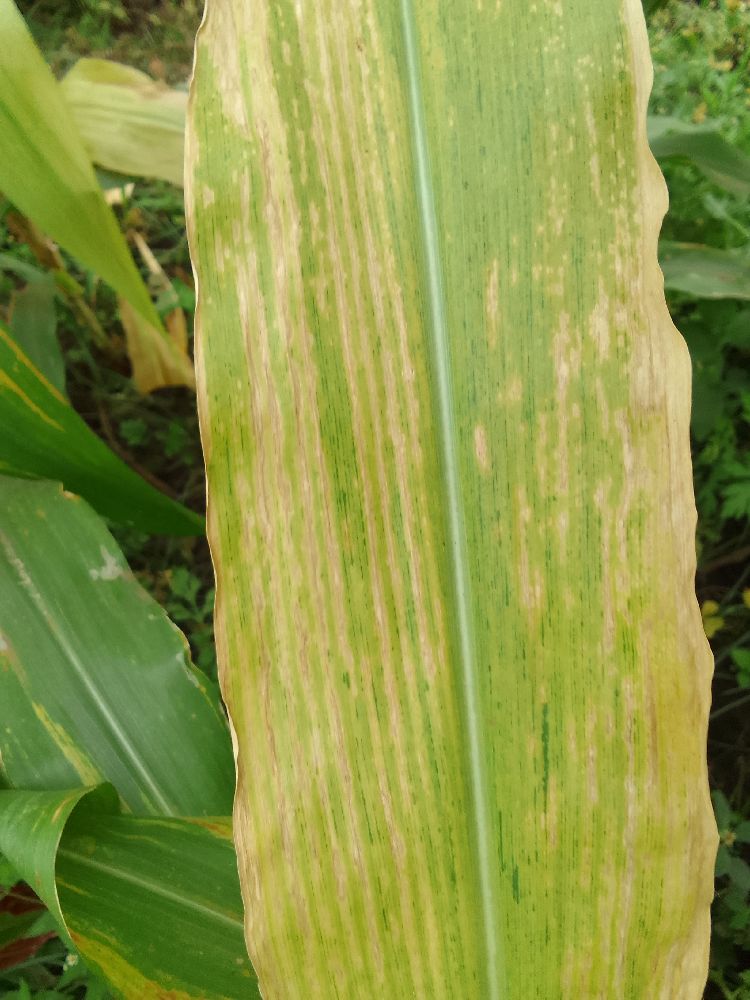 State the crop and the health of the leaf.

maize, maize lethal necrosis
